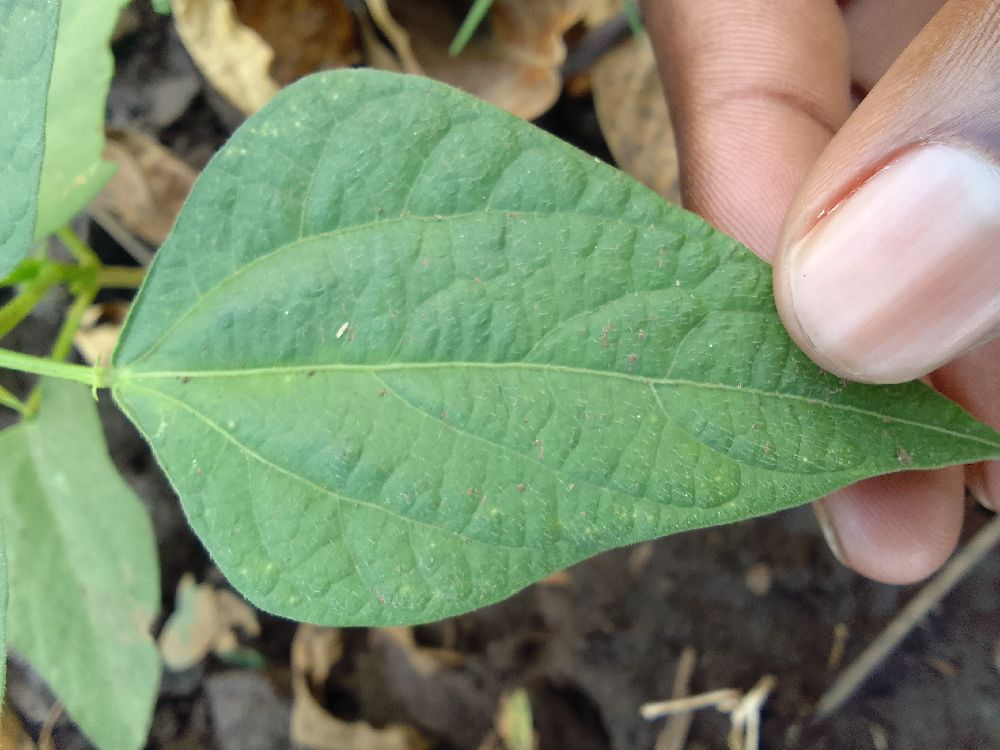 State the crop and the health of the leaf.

common bean, healthy
